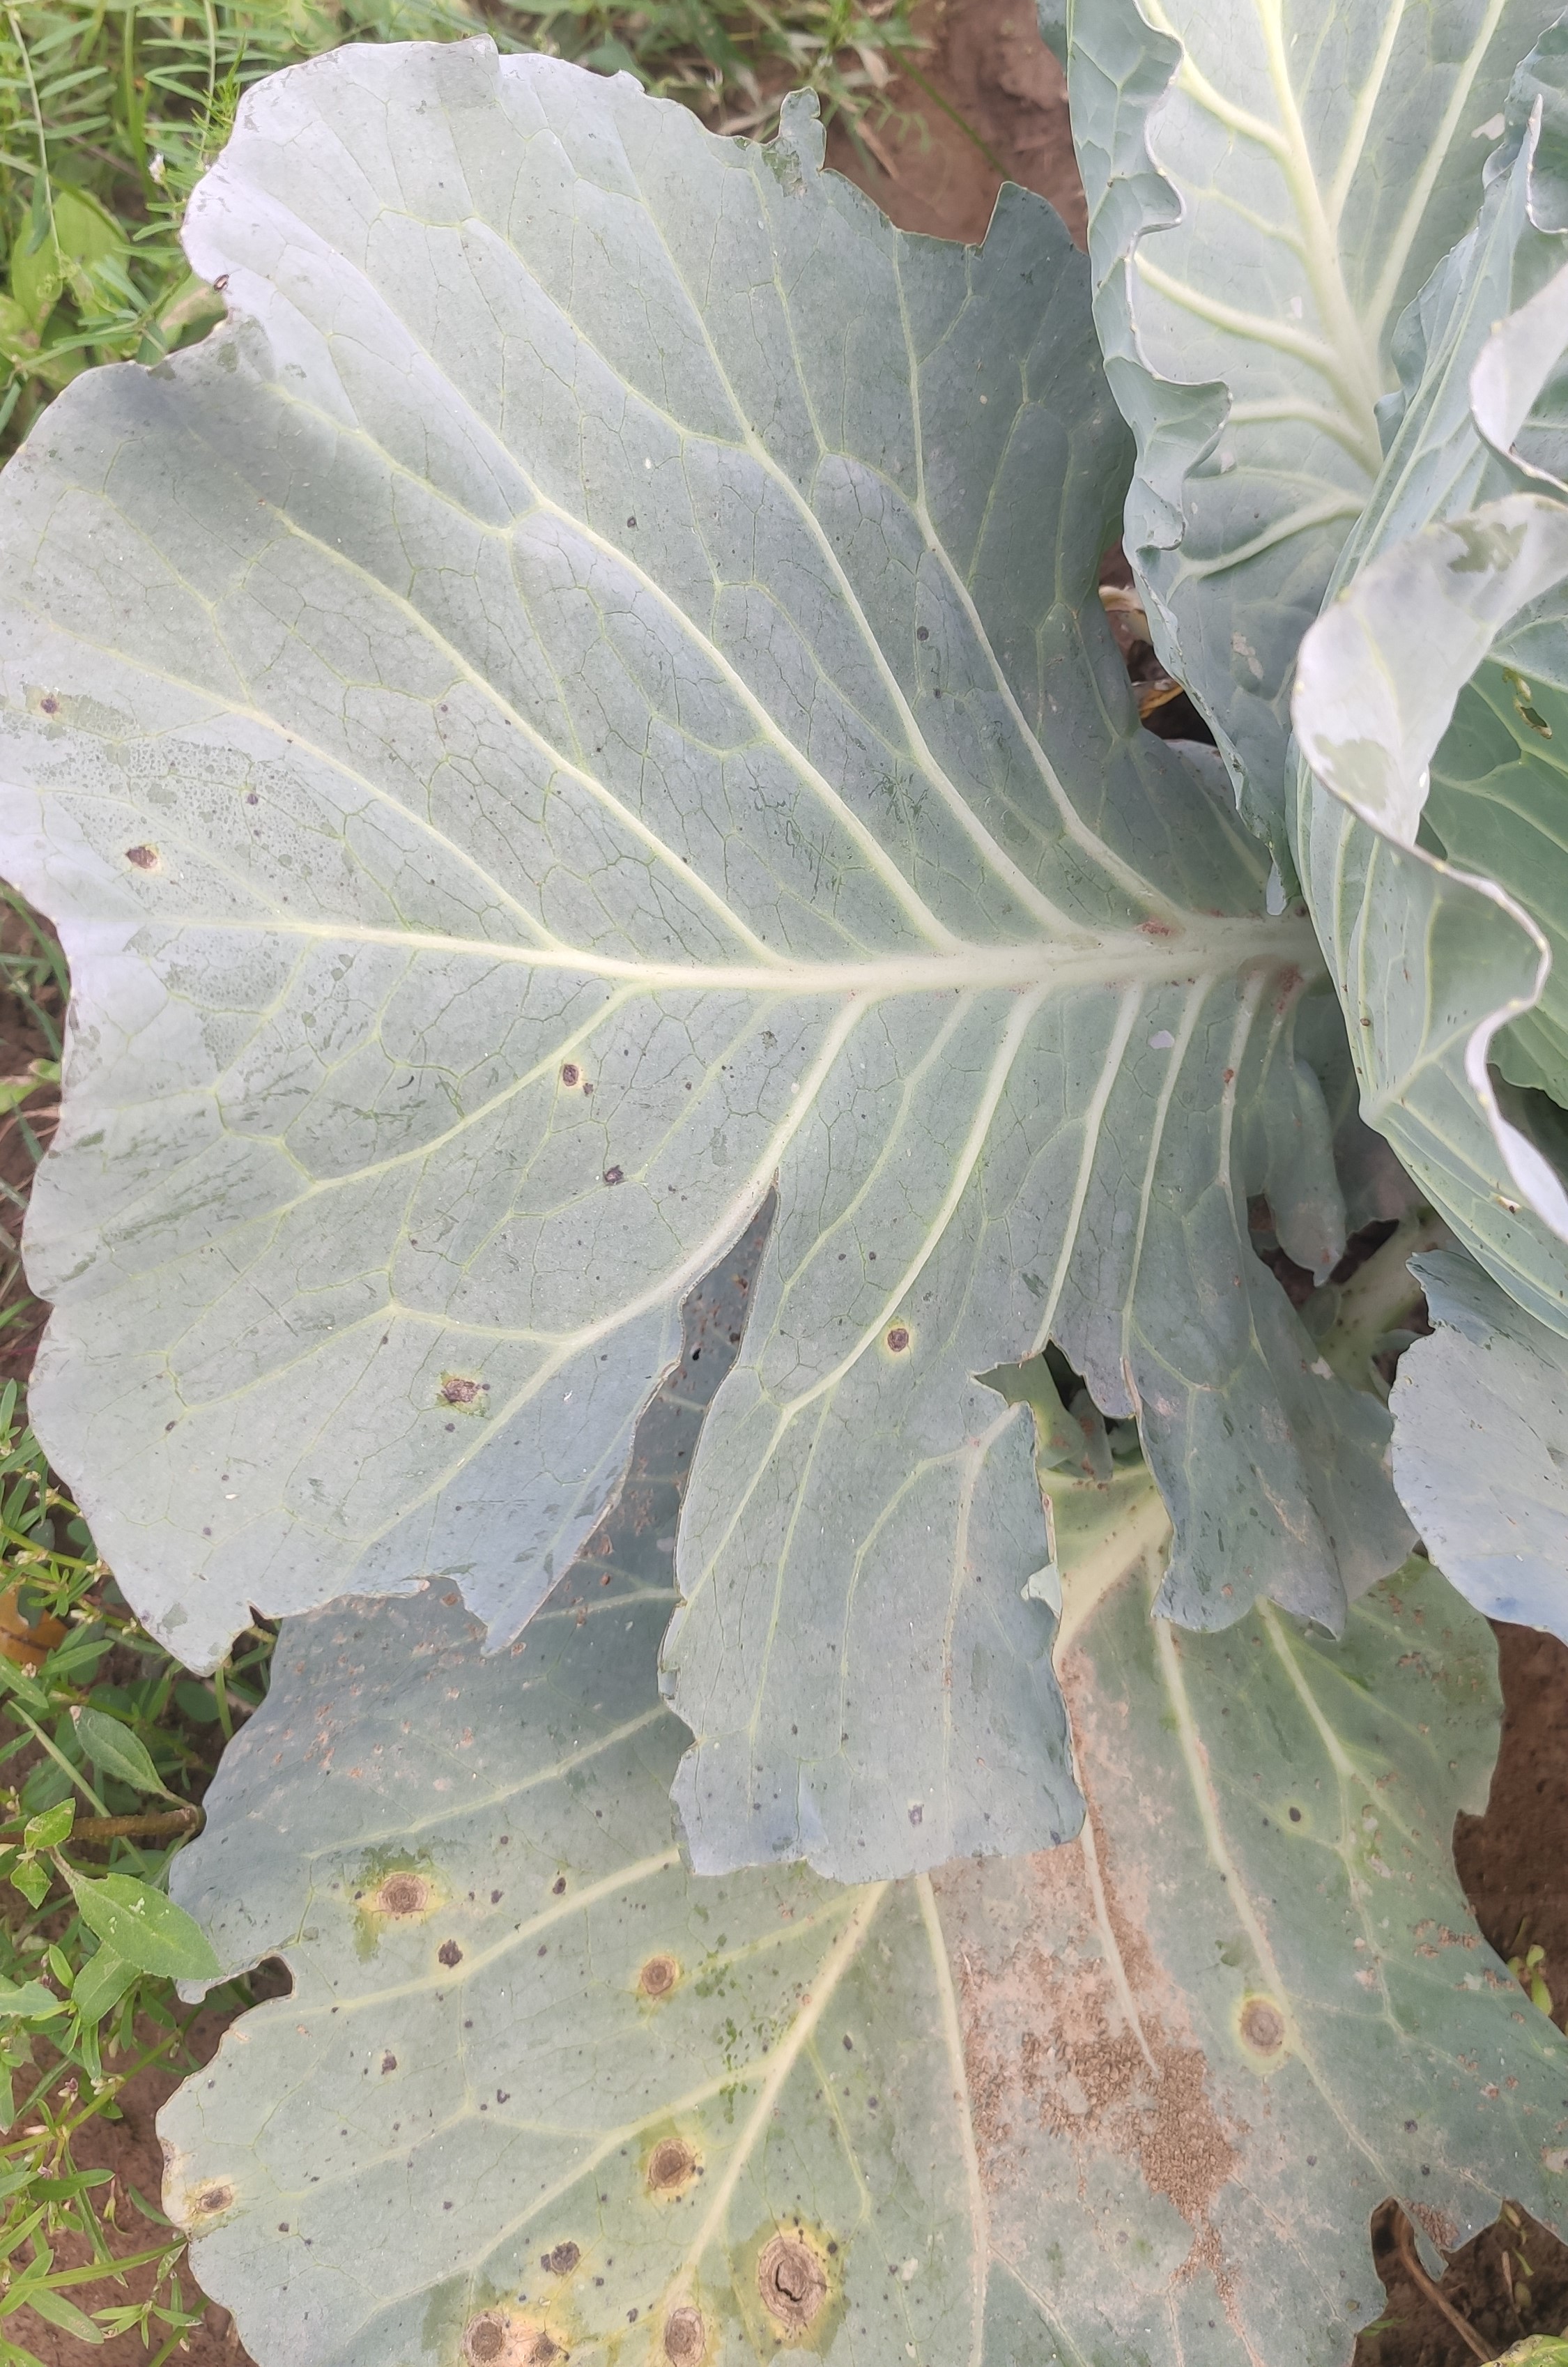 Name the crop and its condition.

cabbage, alternaria
